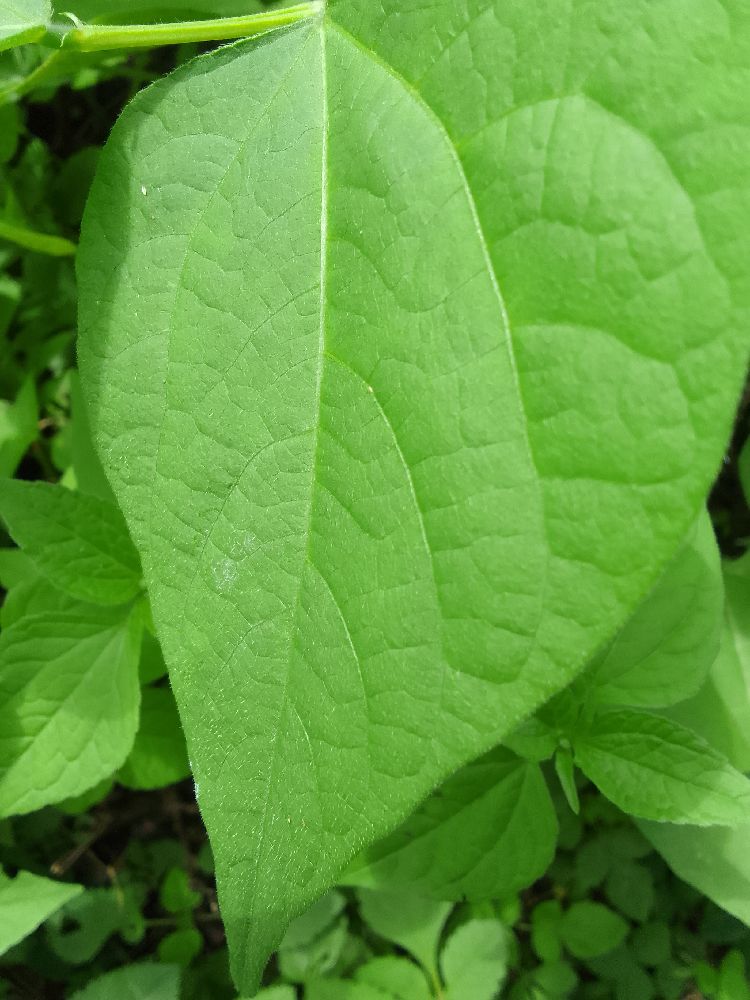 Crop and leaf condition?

common bean, healthy
